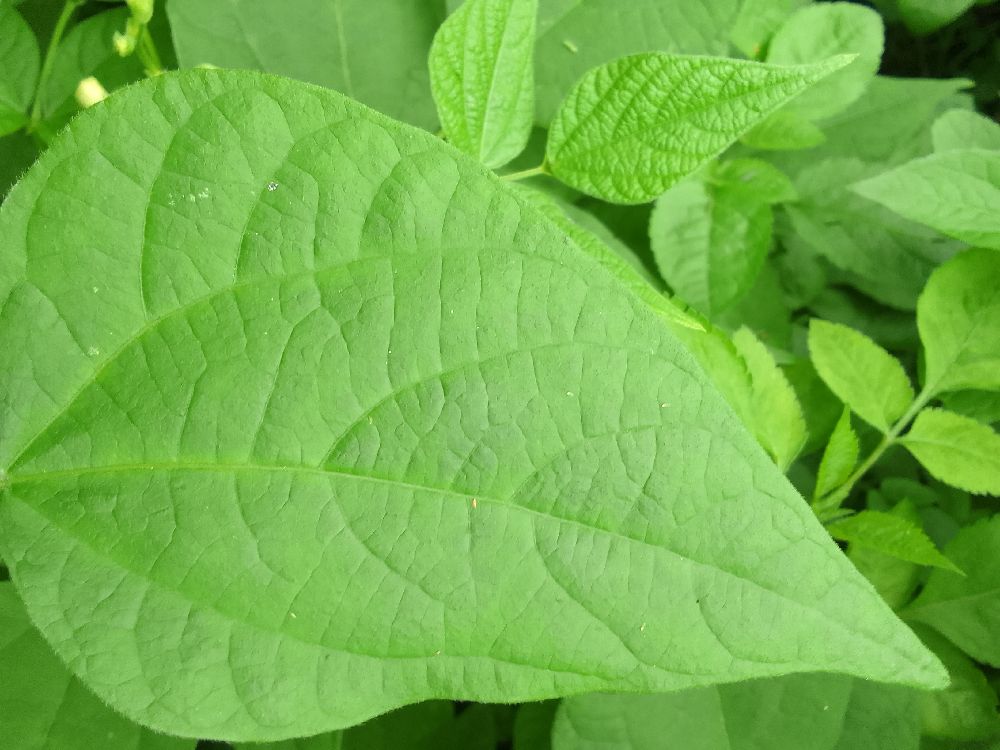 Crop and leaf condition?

common bean, healthy
